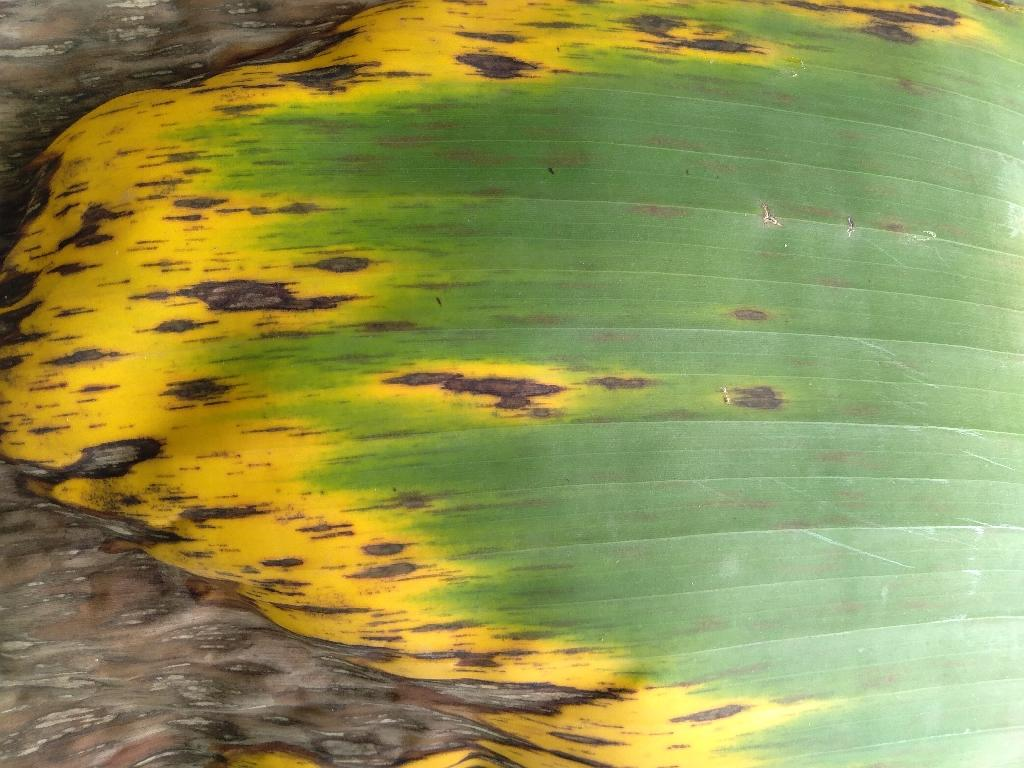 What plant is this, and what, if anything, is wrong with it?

banana, black sigatoka
